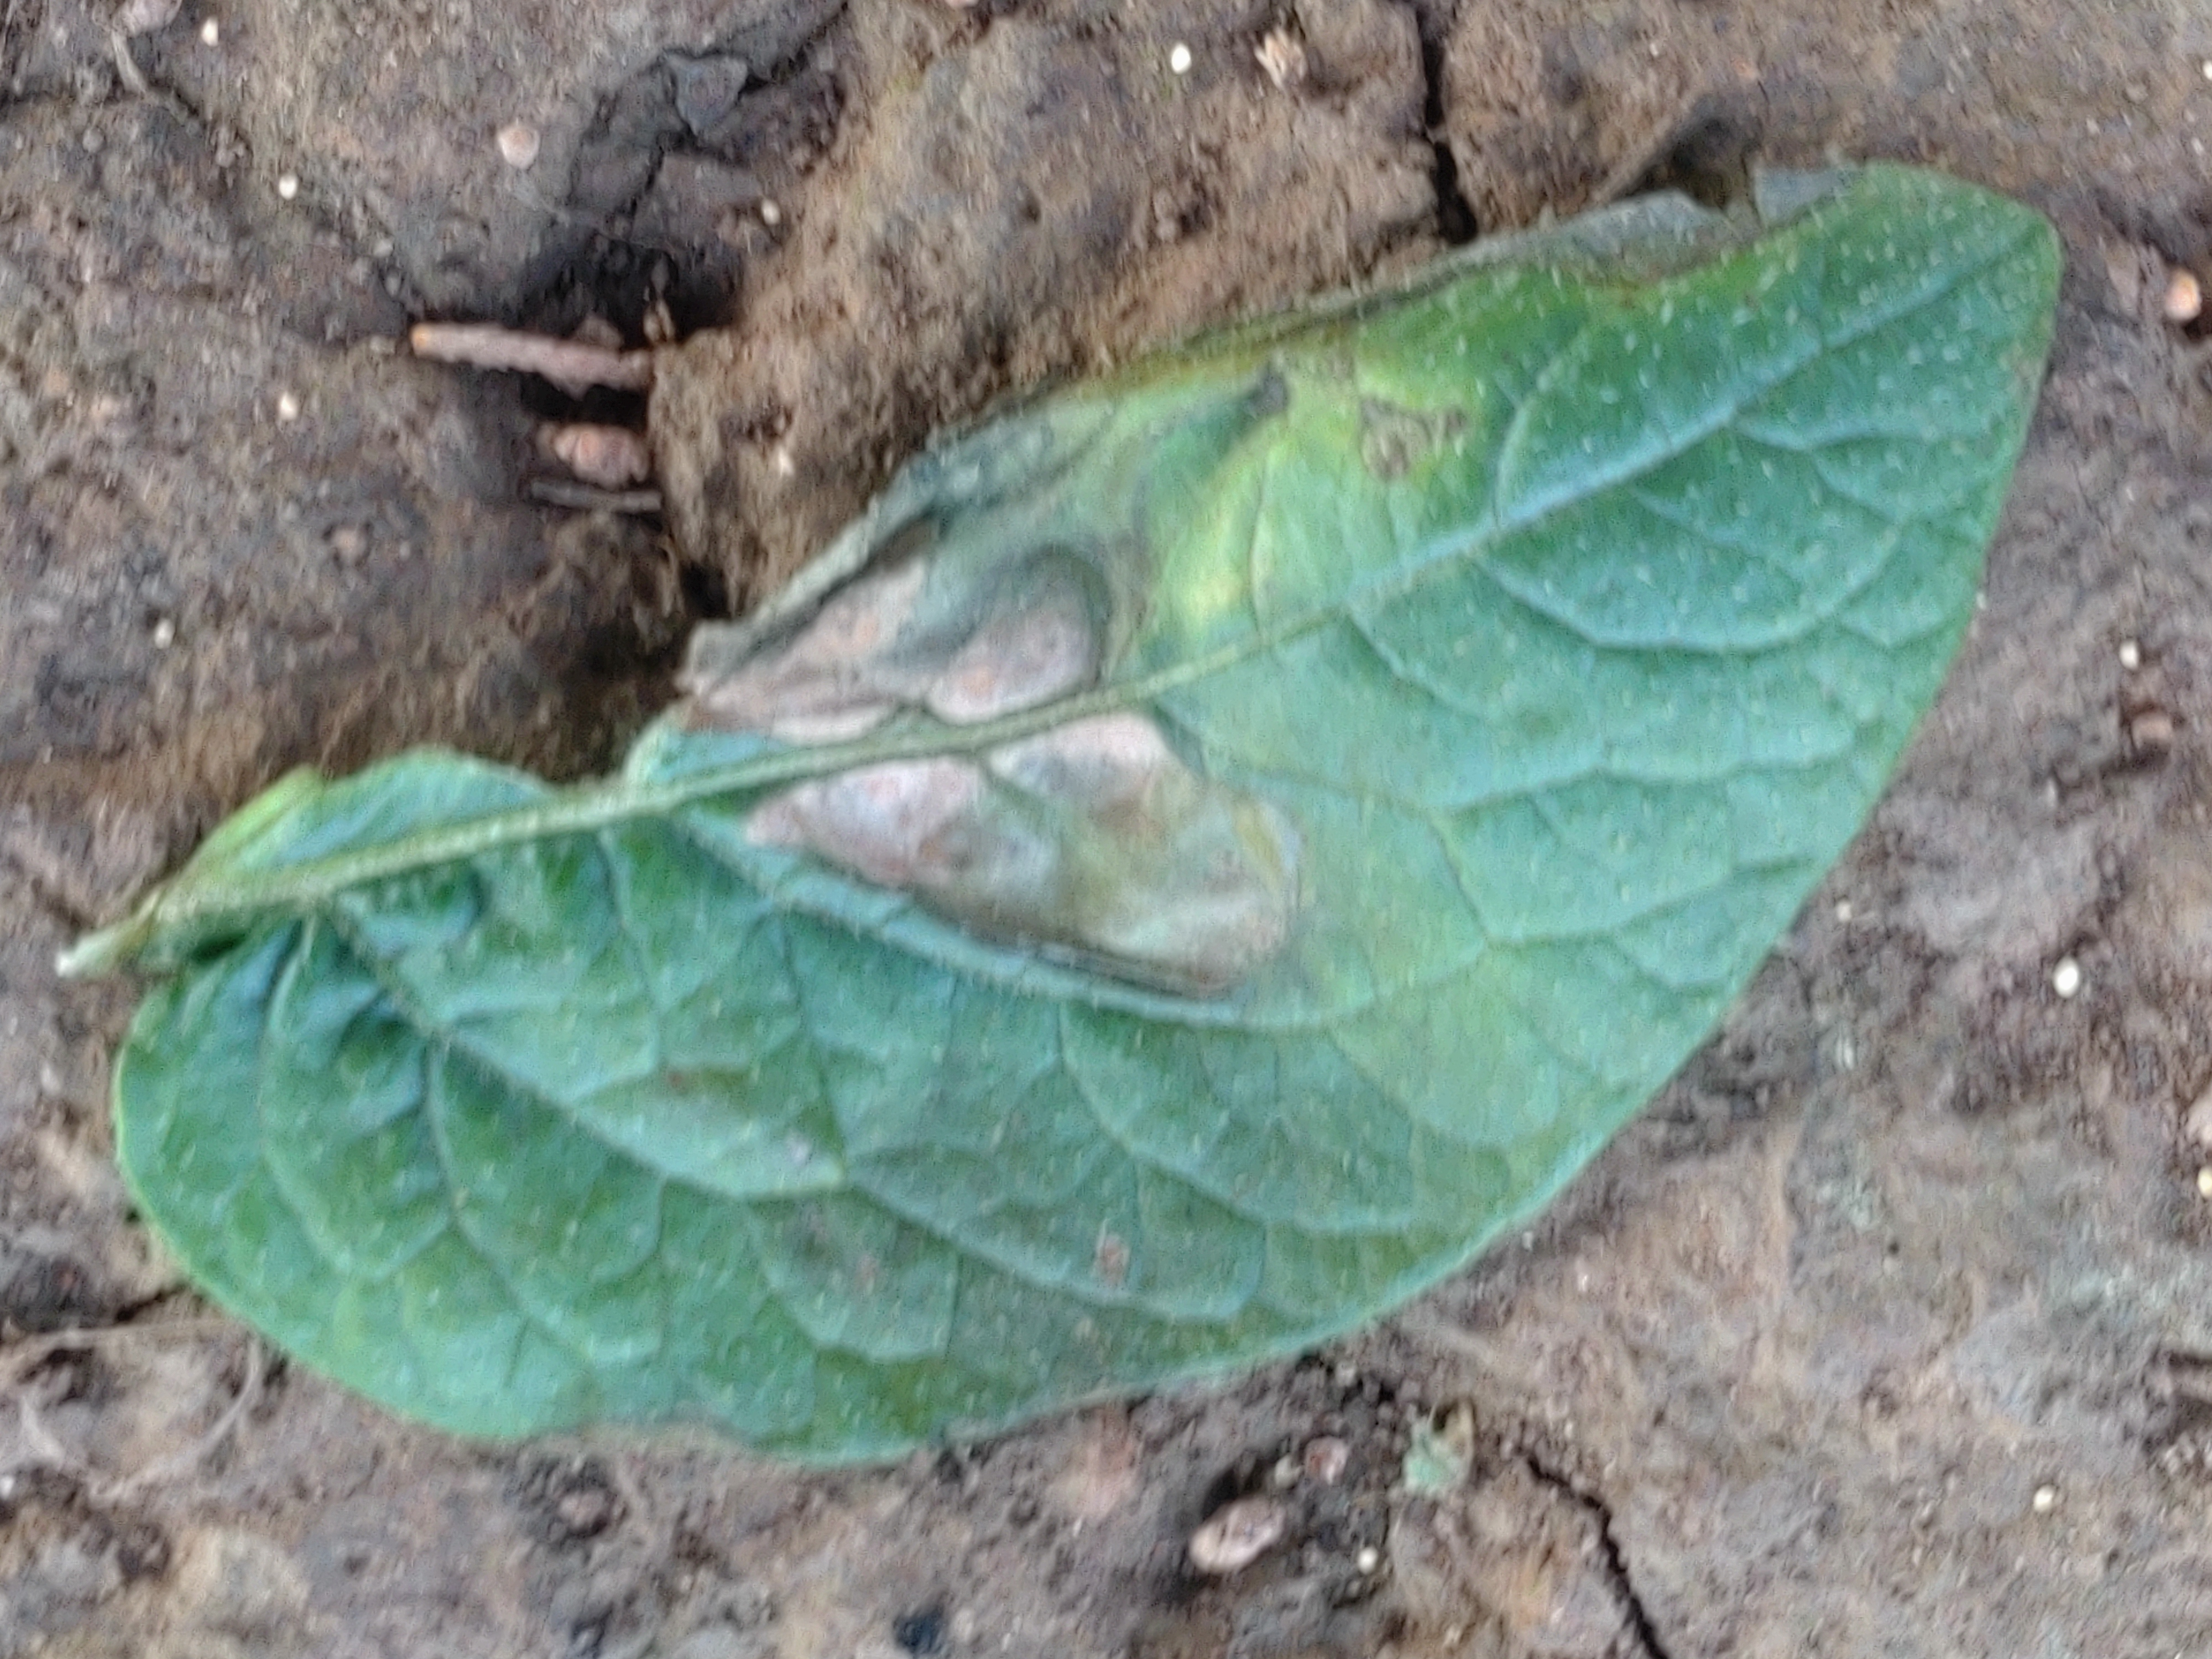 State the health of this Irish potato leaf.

early blight
